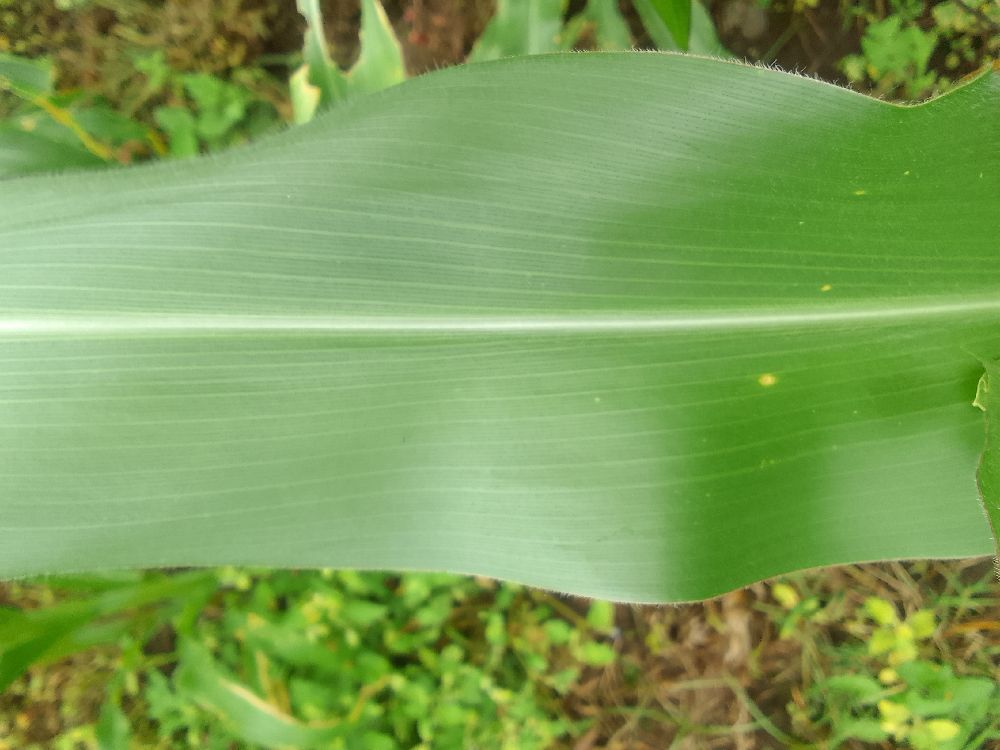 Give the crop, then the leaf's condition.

maize, healthy
